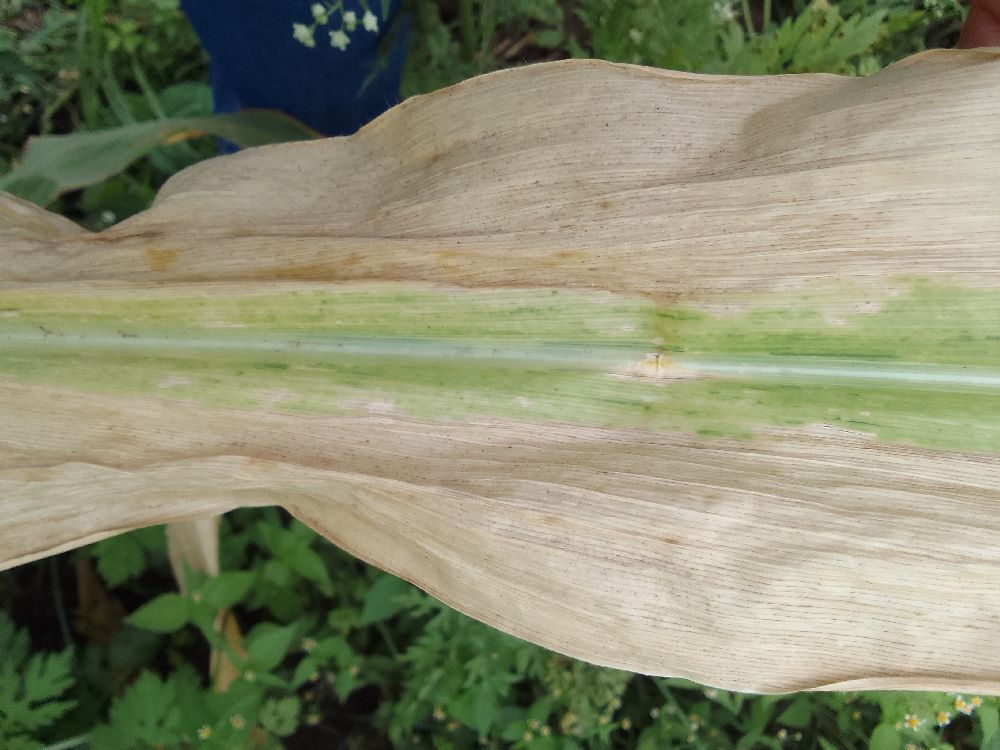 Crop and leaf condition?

maize, maize lethal necrosis
